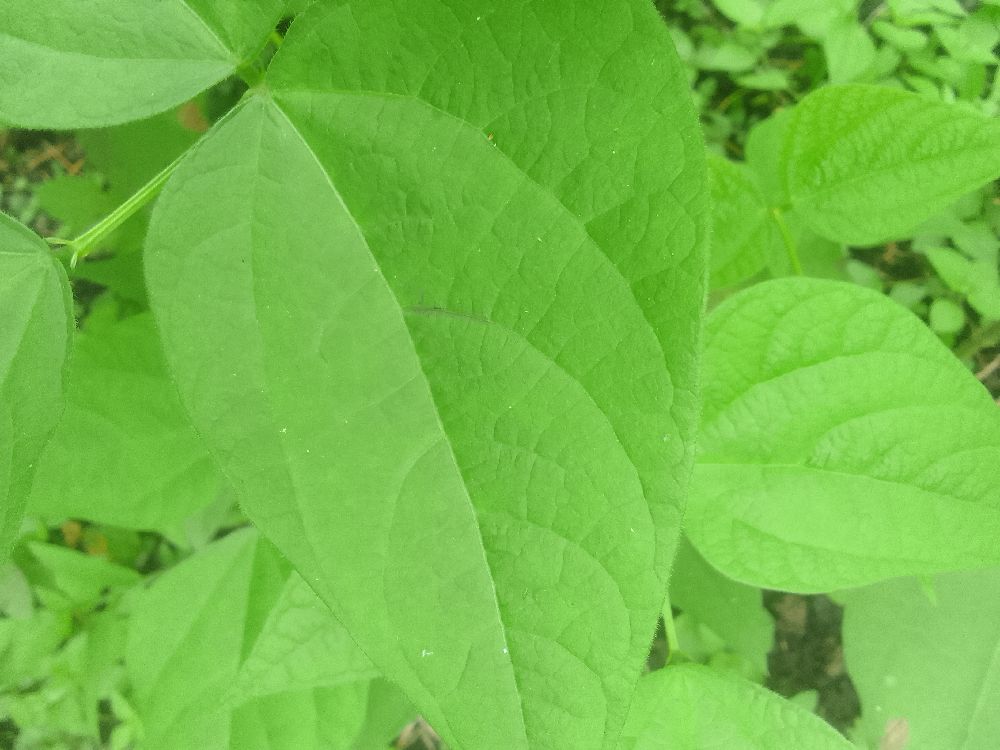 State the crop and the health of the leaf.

common bean, healthy
